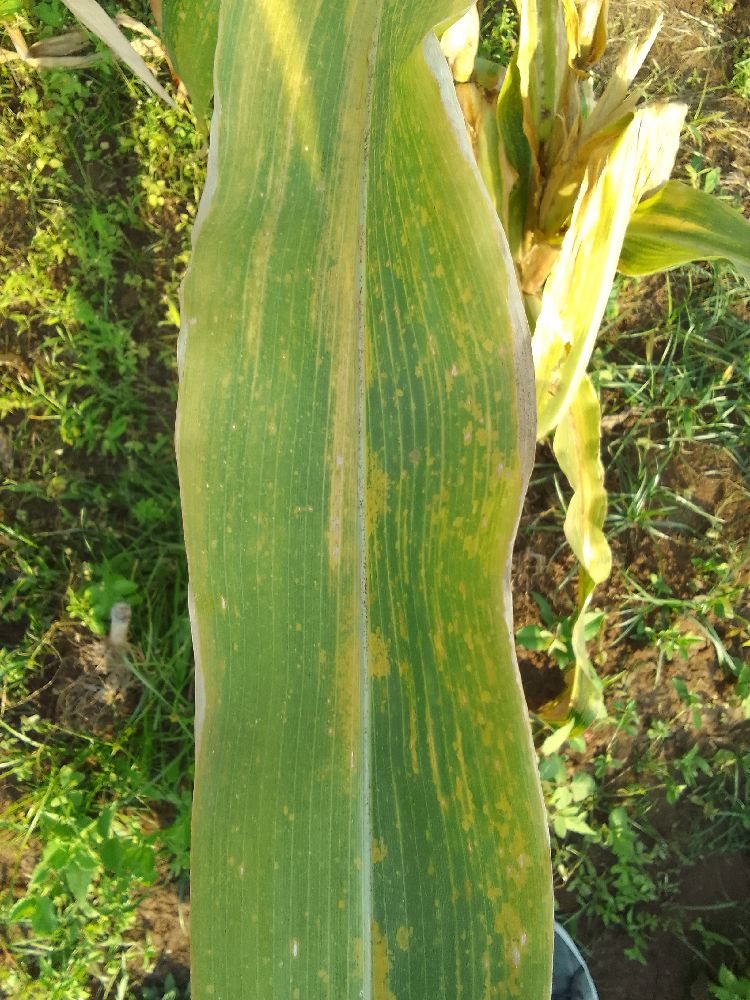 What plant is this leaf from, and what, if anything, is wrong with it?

maize, maize lethal necrosis
